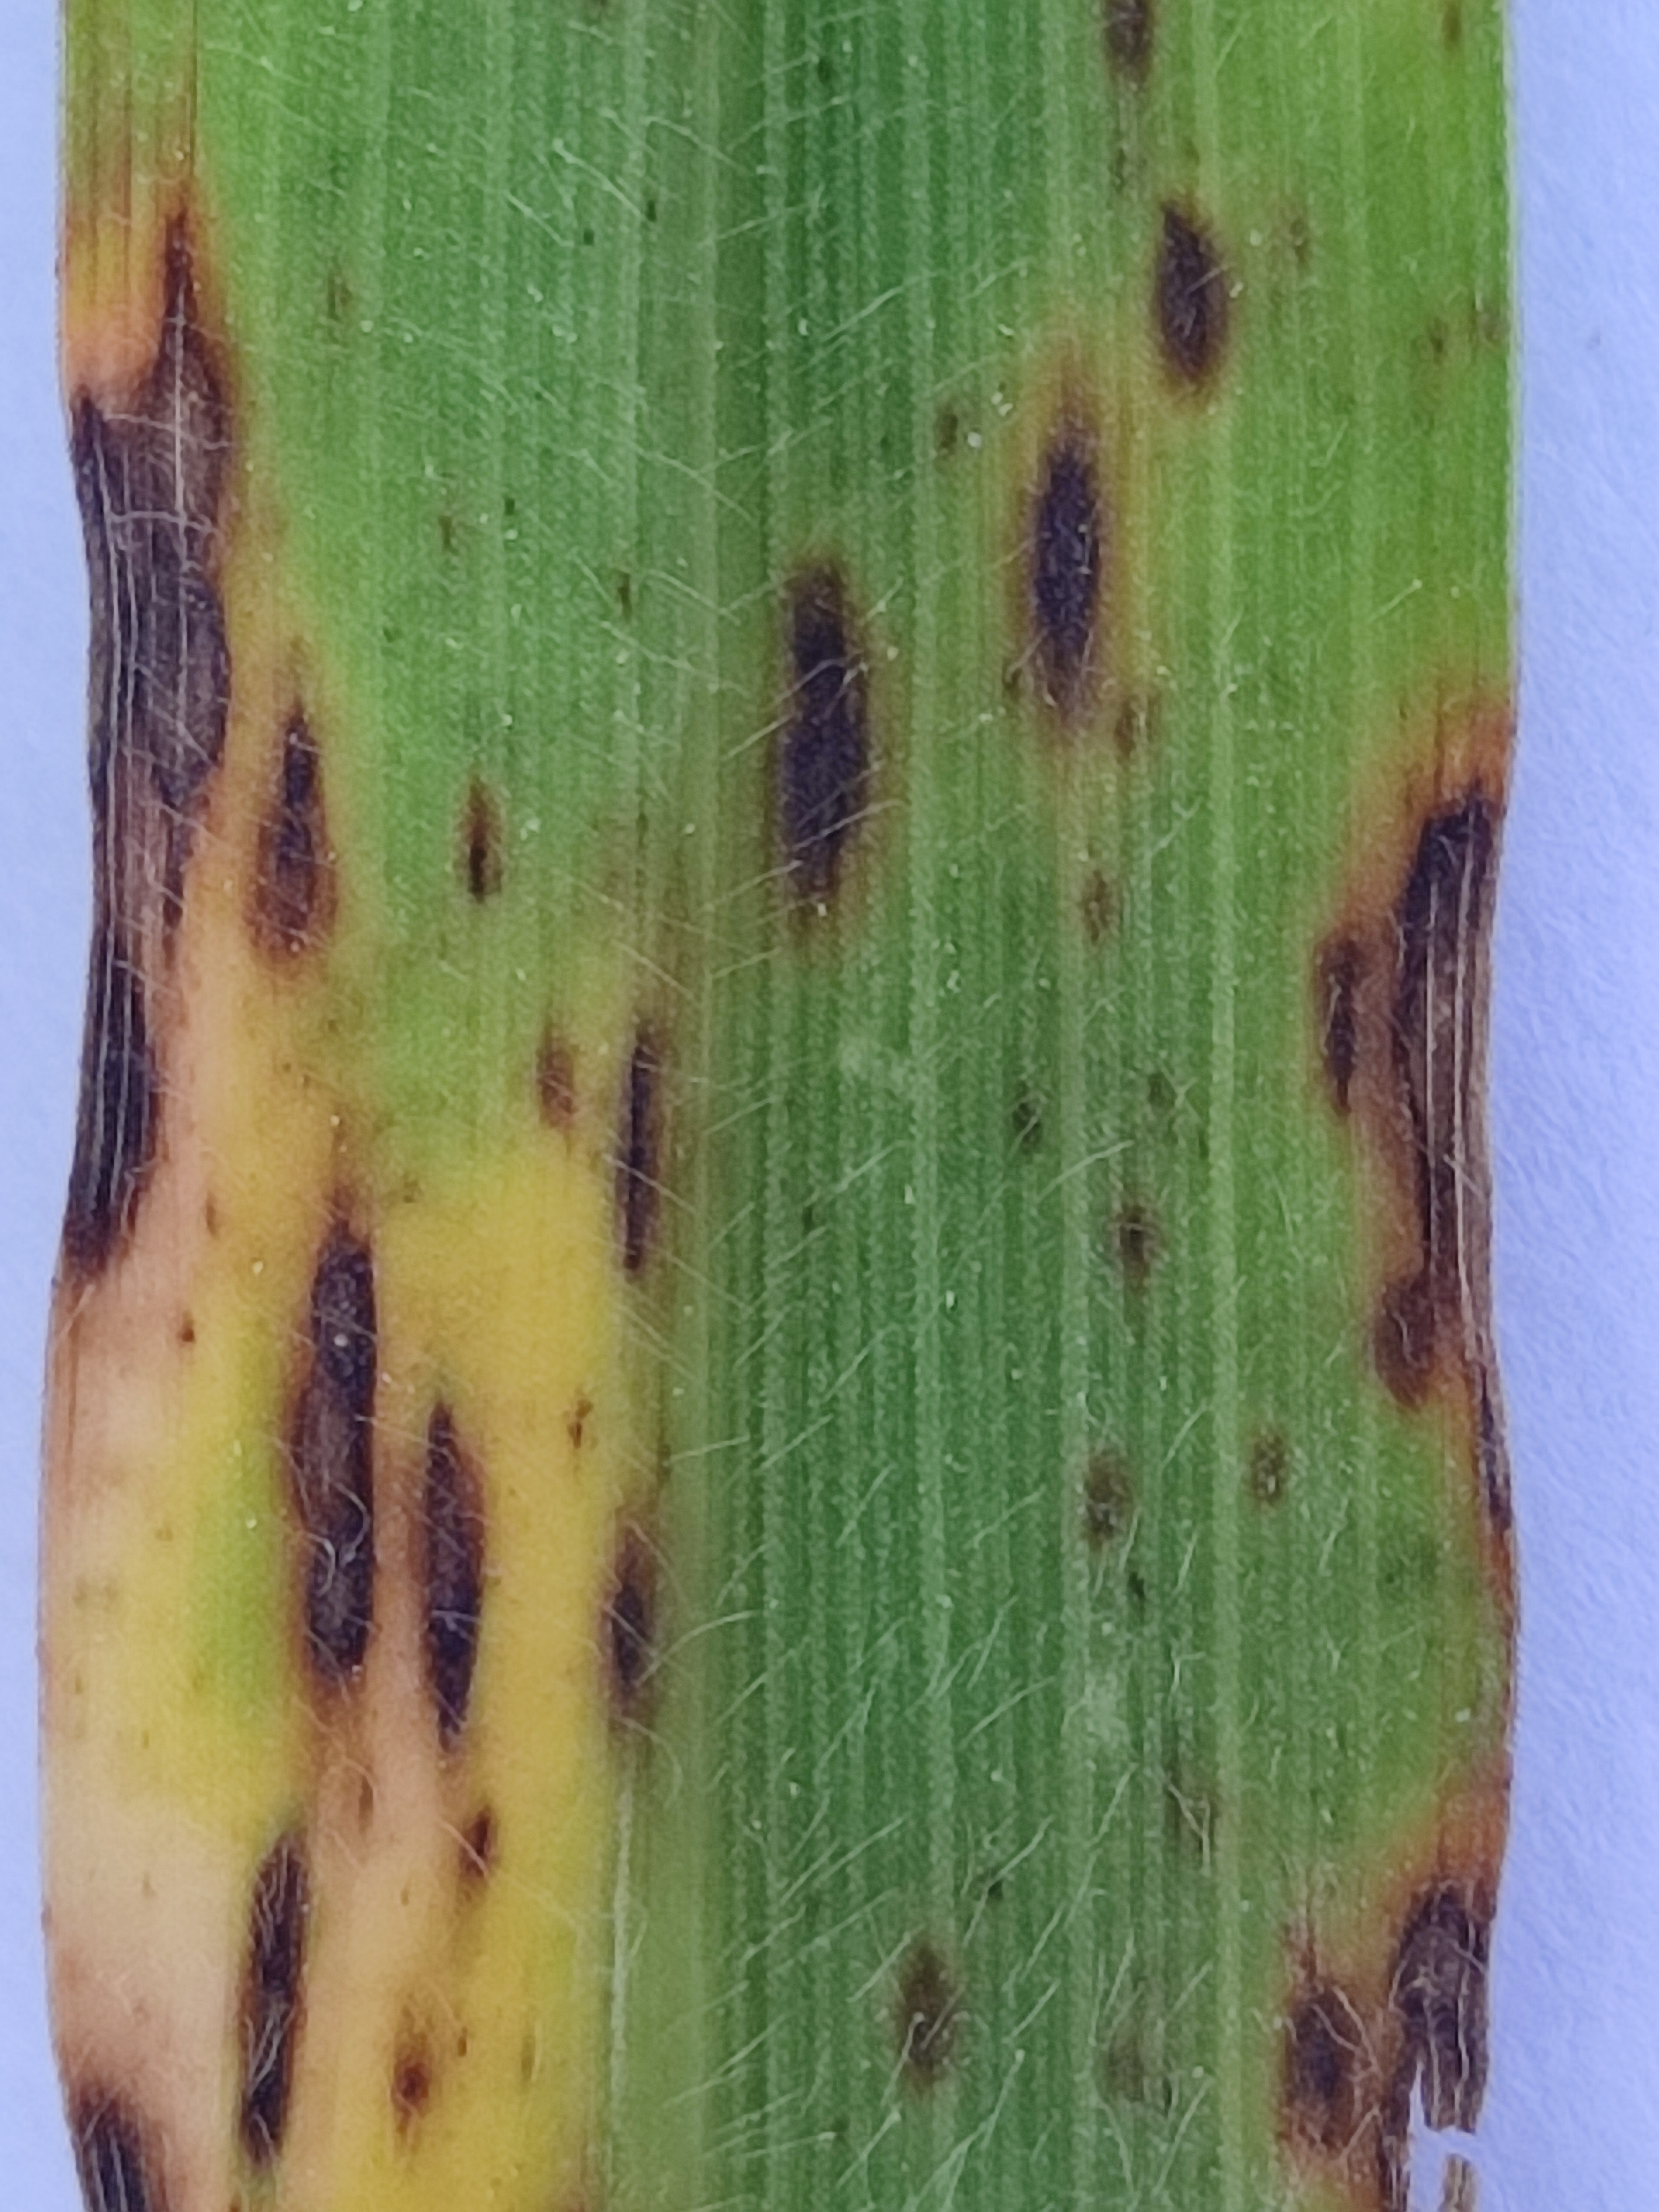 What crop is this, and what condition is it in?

pearl millet, pyricularia sp.
